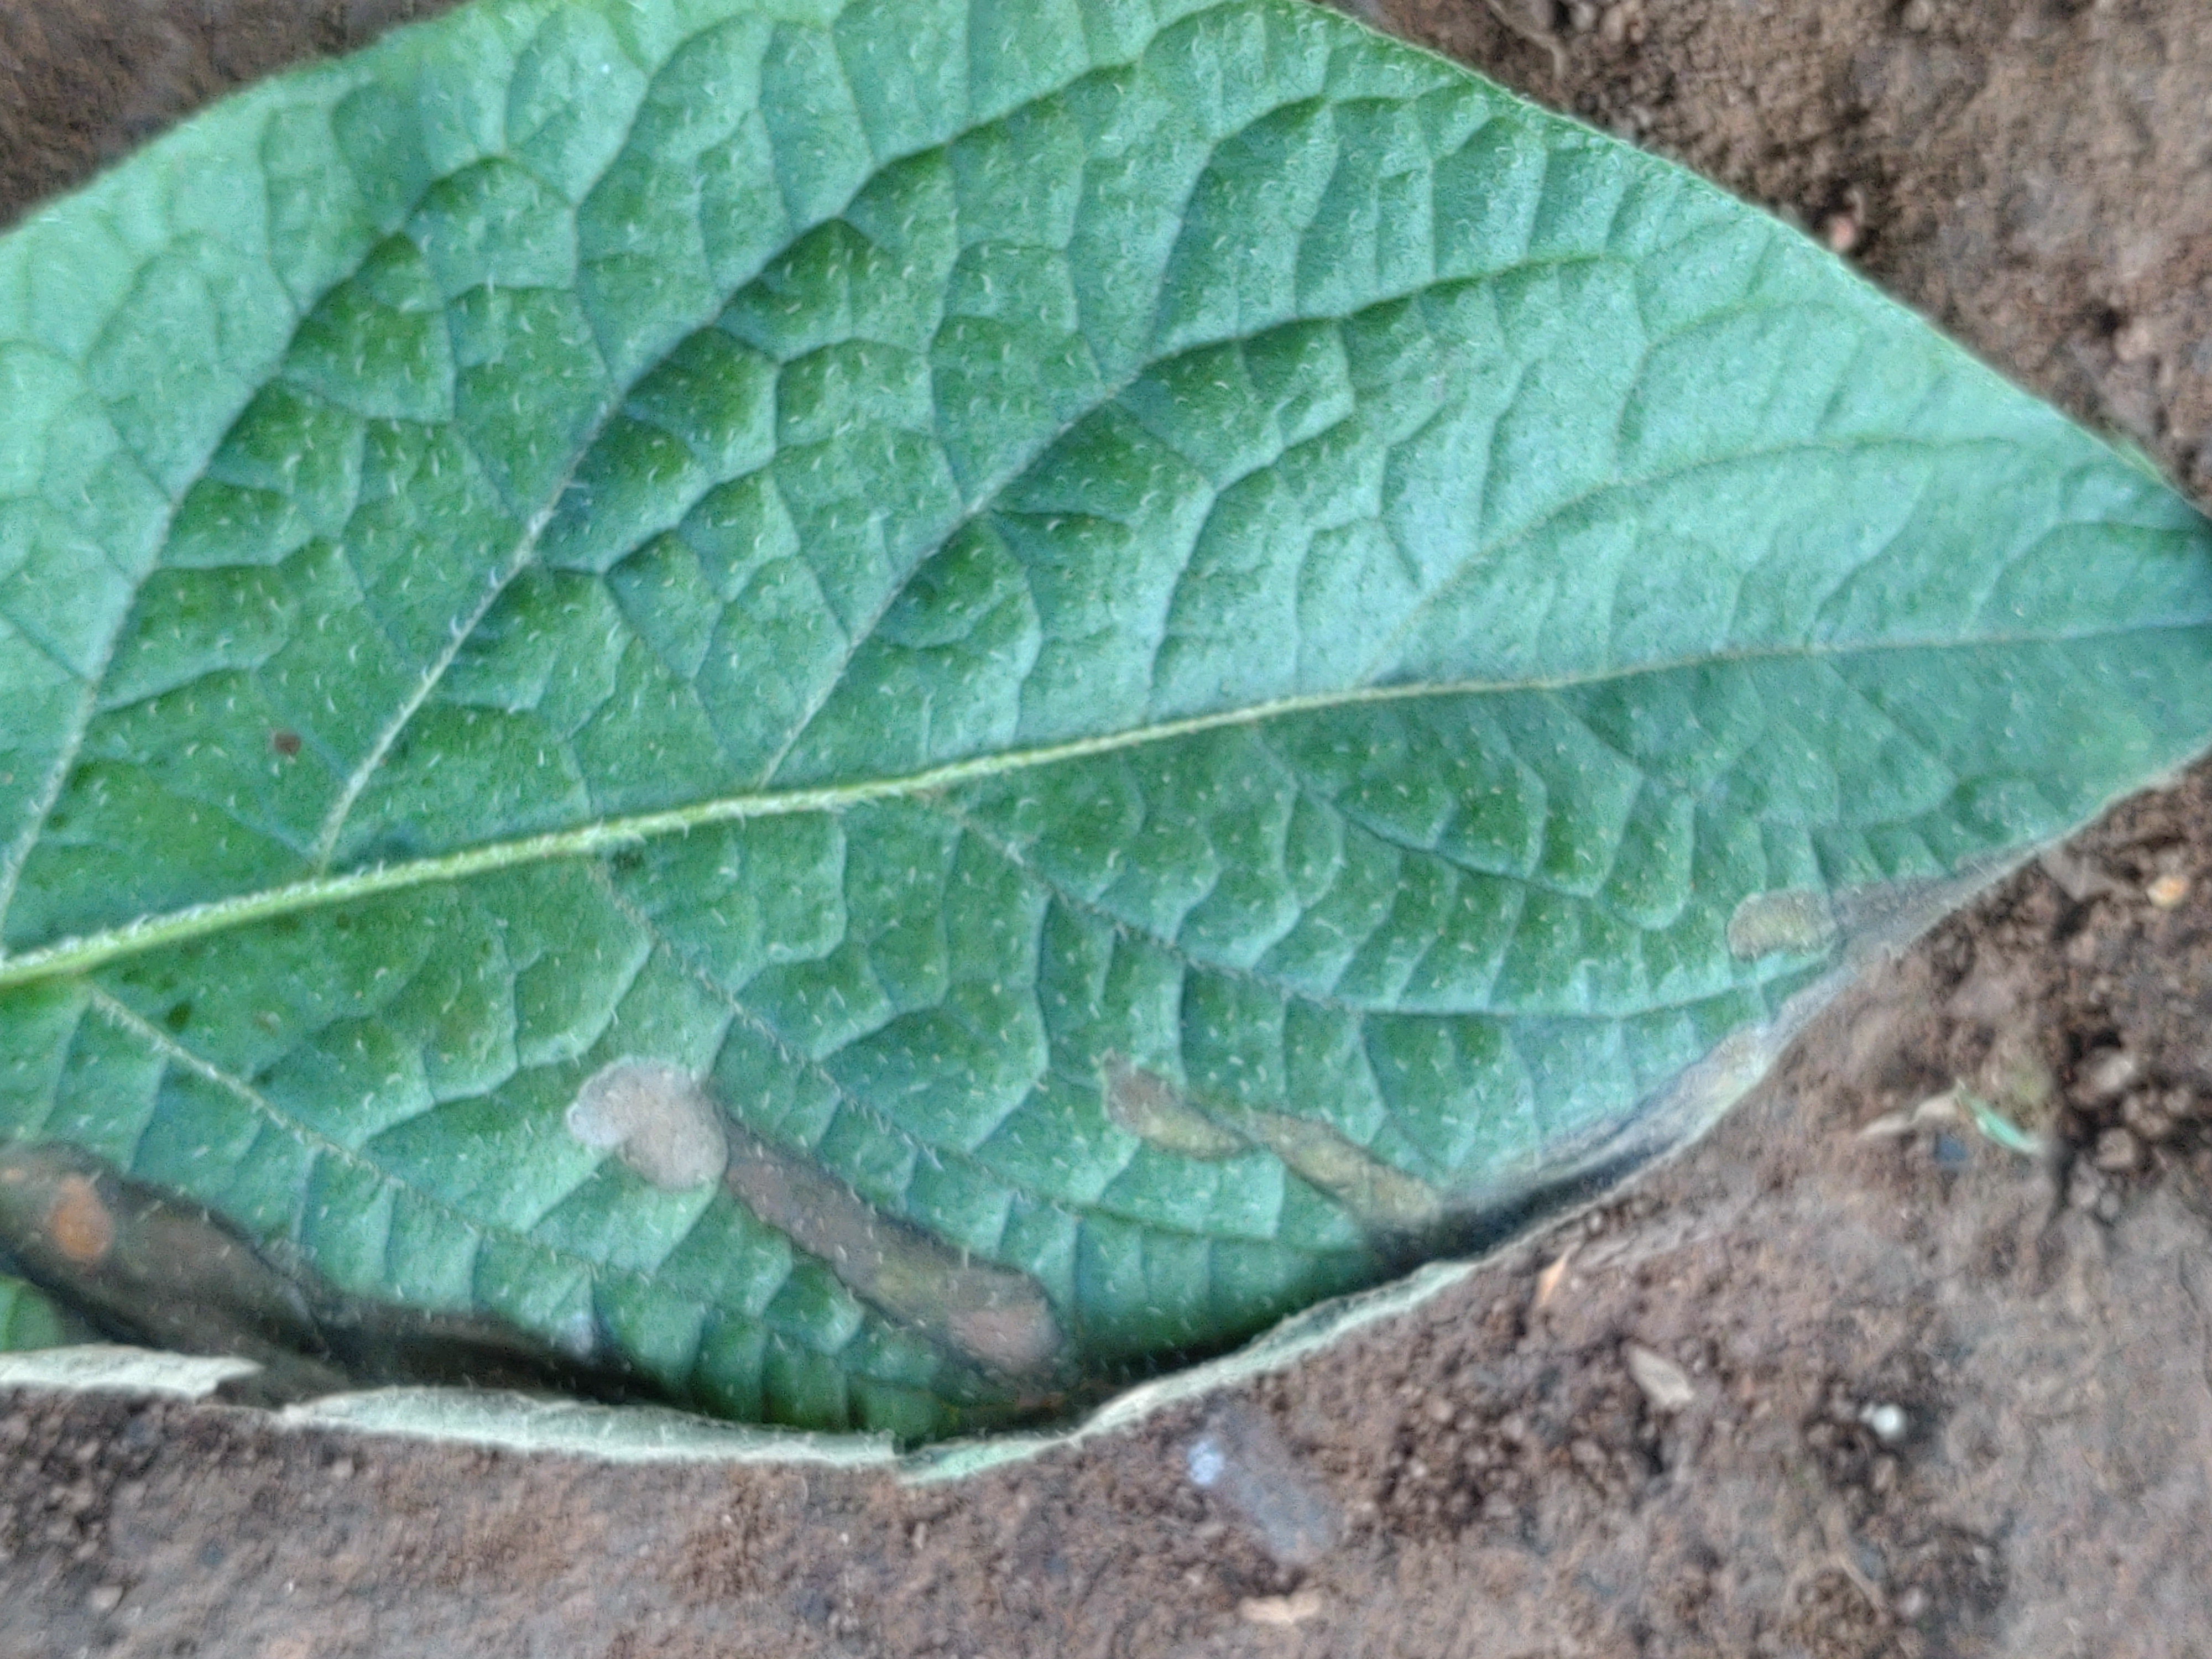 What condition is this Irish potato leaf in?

early blight
